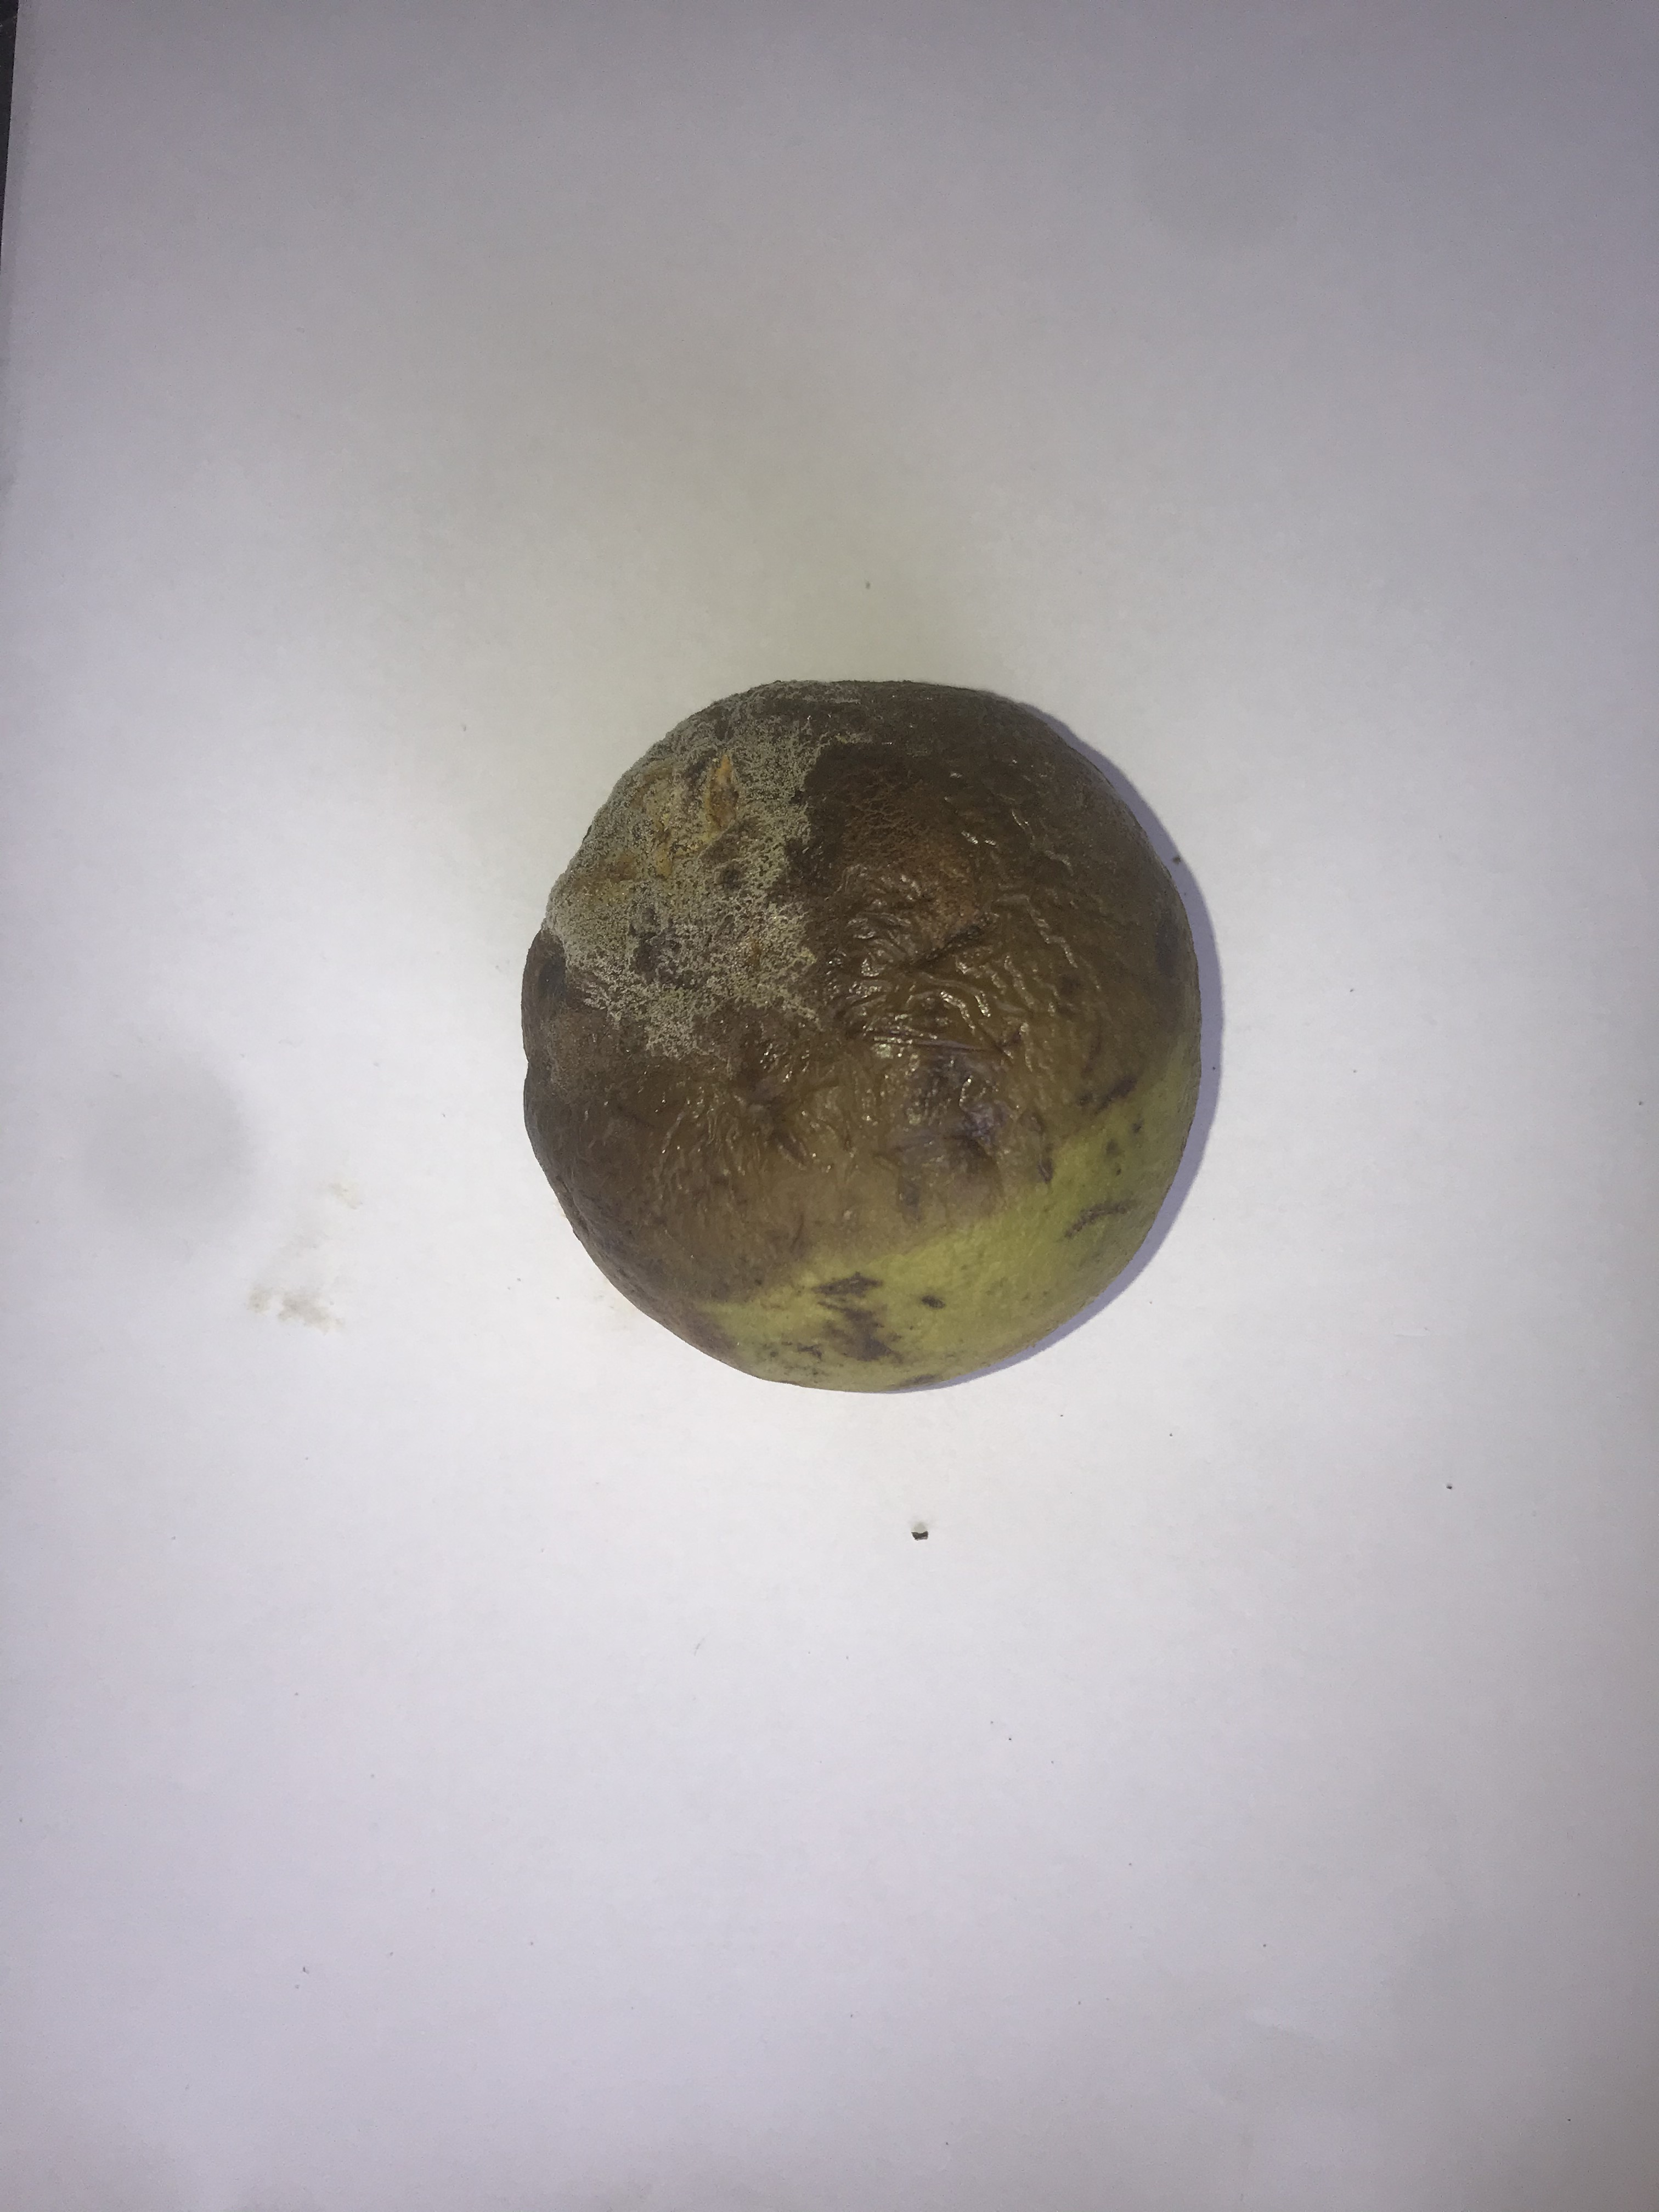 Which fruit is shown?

pequi
